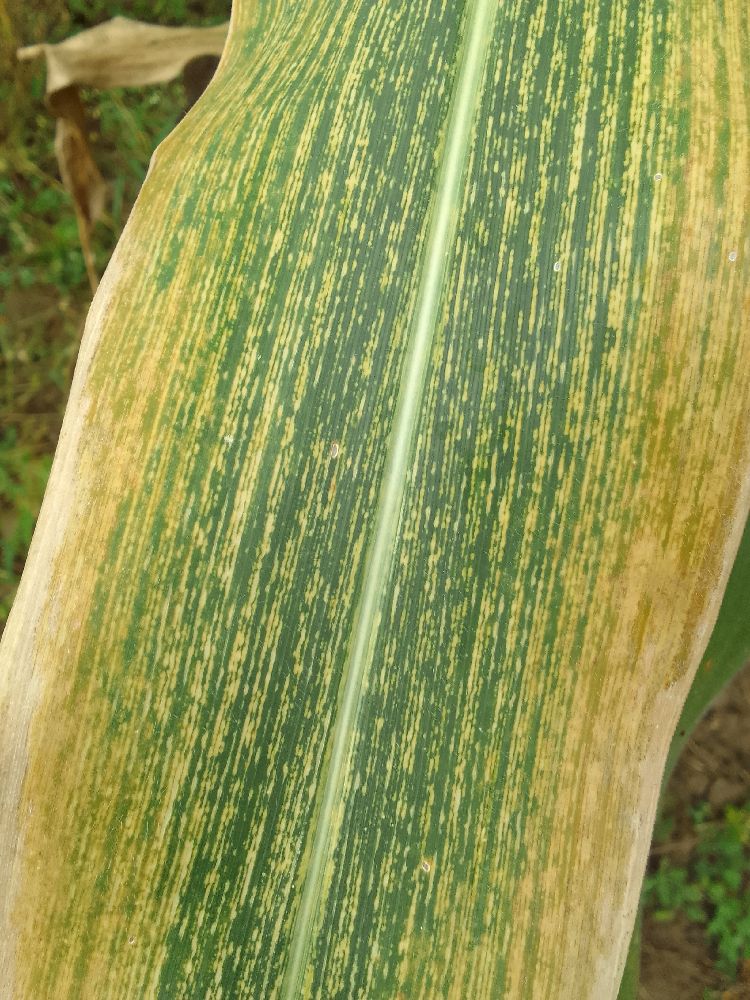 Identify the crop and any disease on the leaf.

maize, maize streak virus
